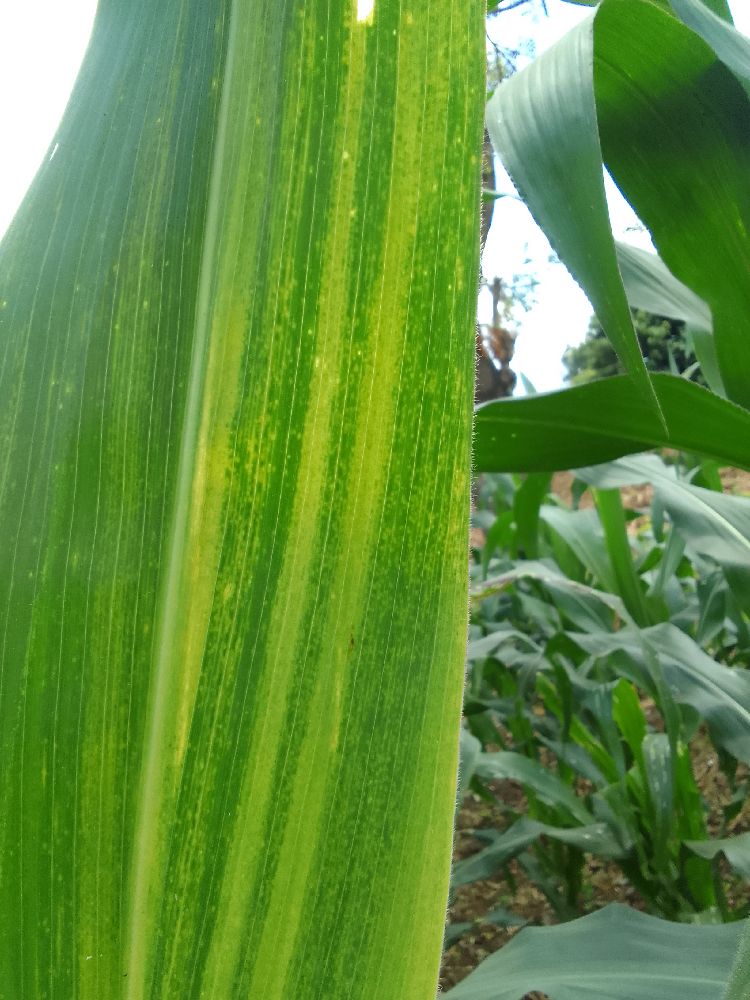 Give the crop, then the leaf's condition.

maize, maize lethal necrosis
